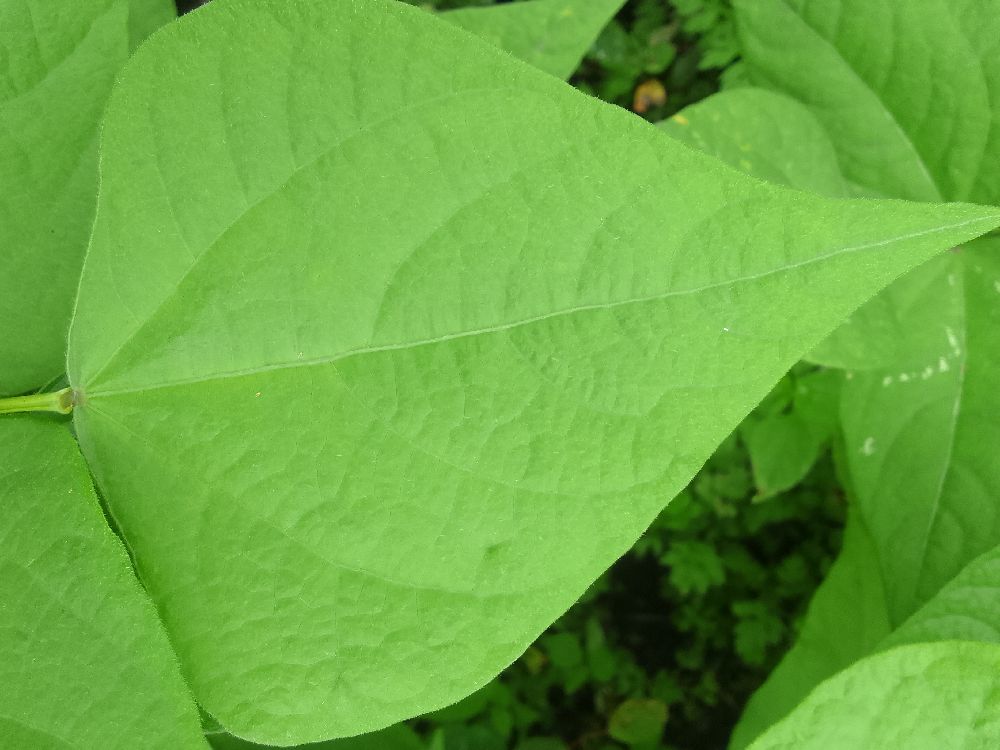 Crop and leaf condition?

common bean, healthy
